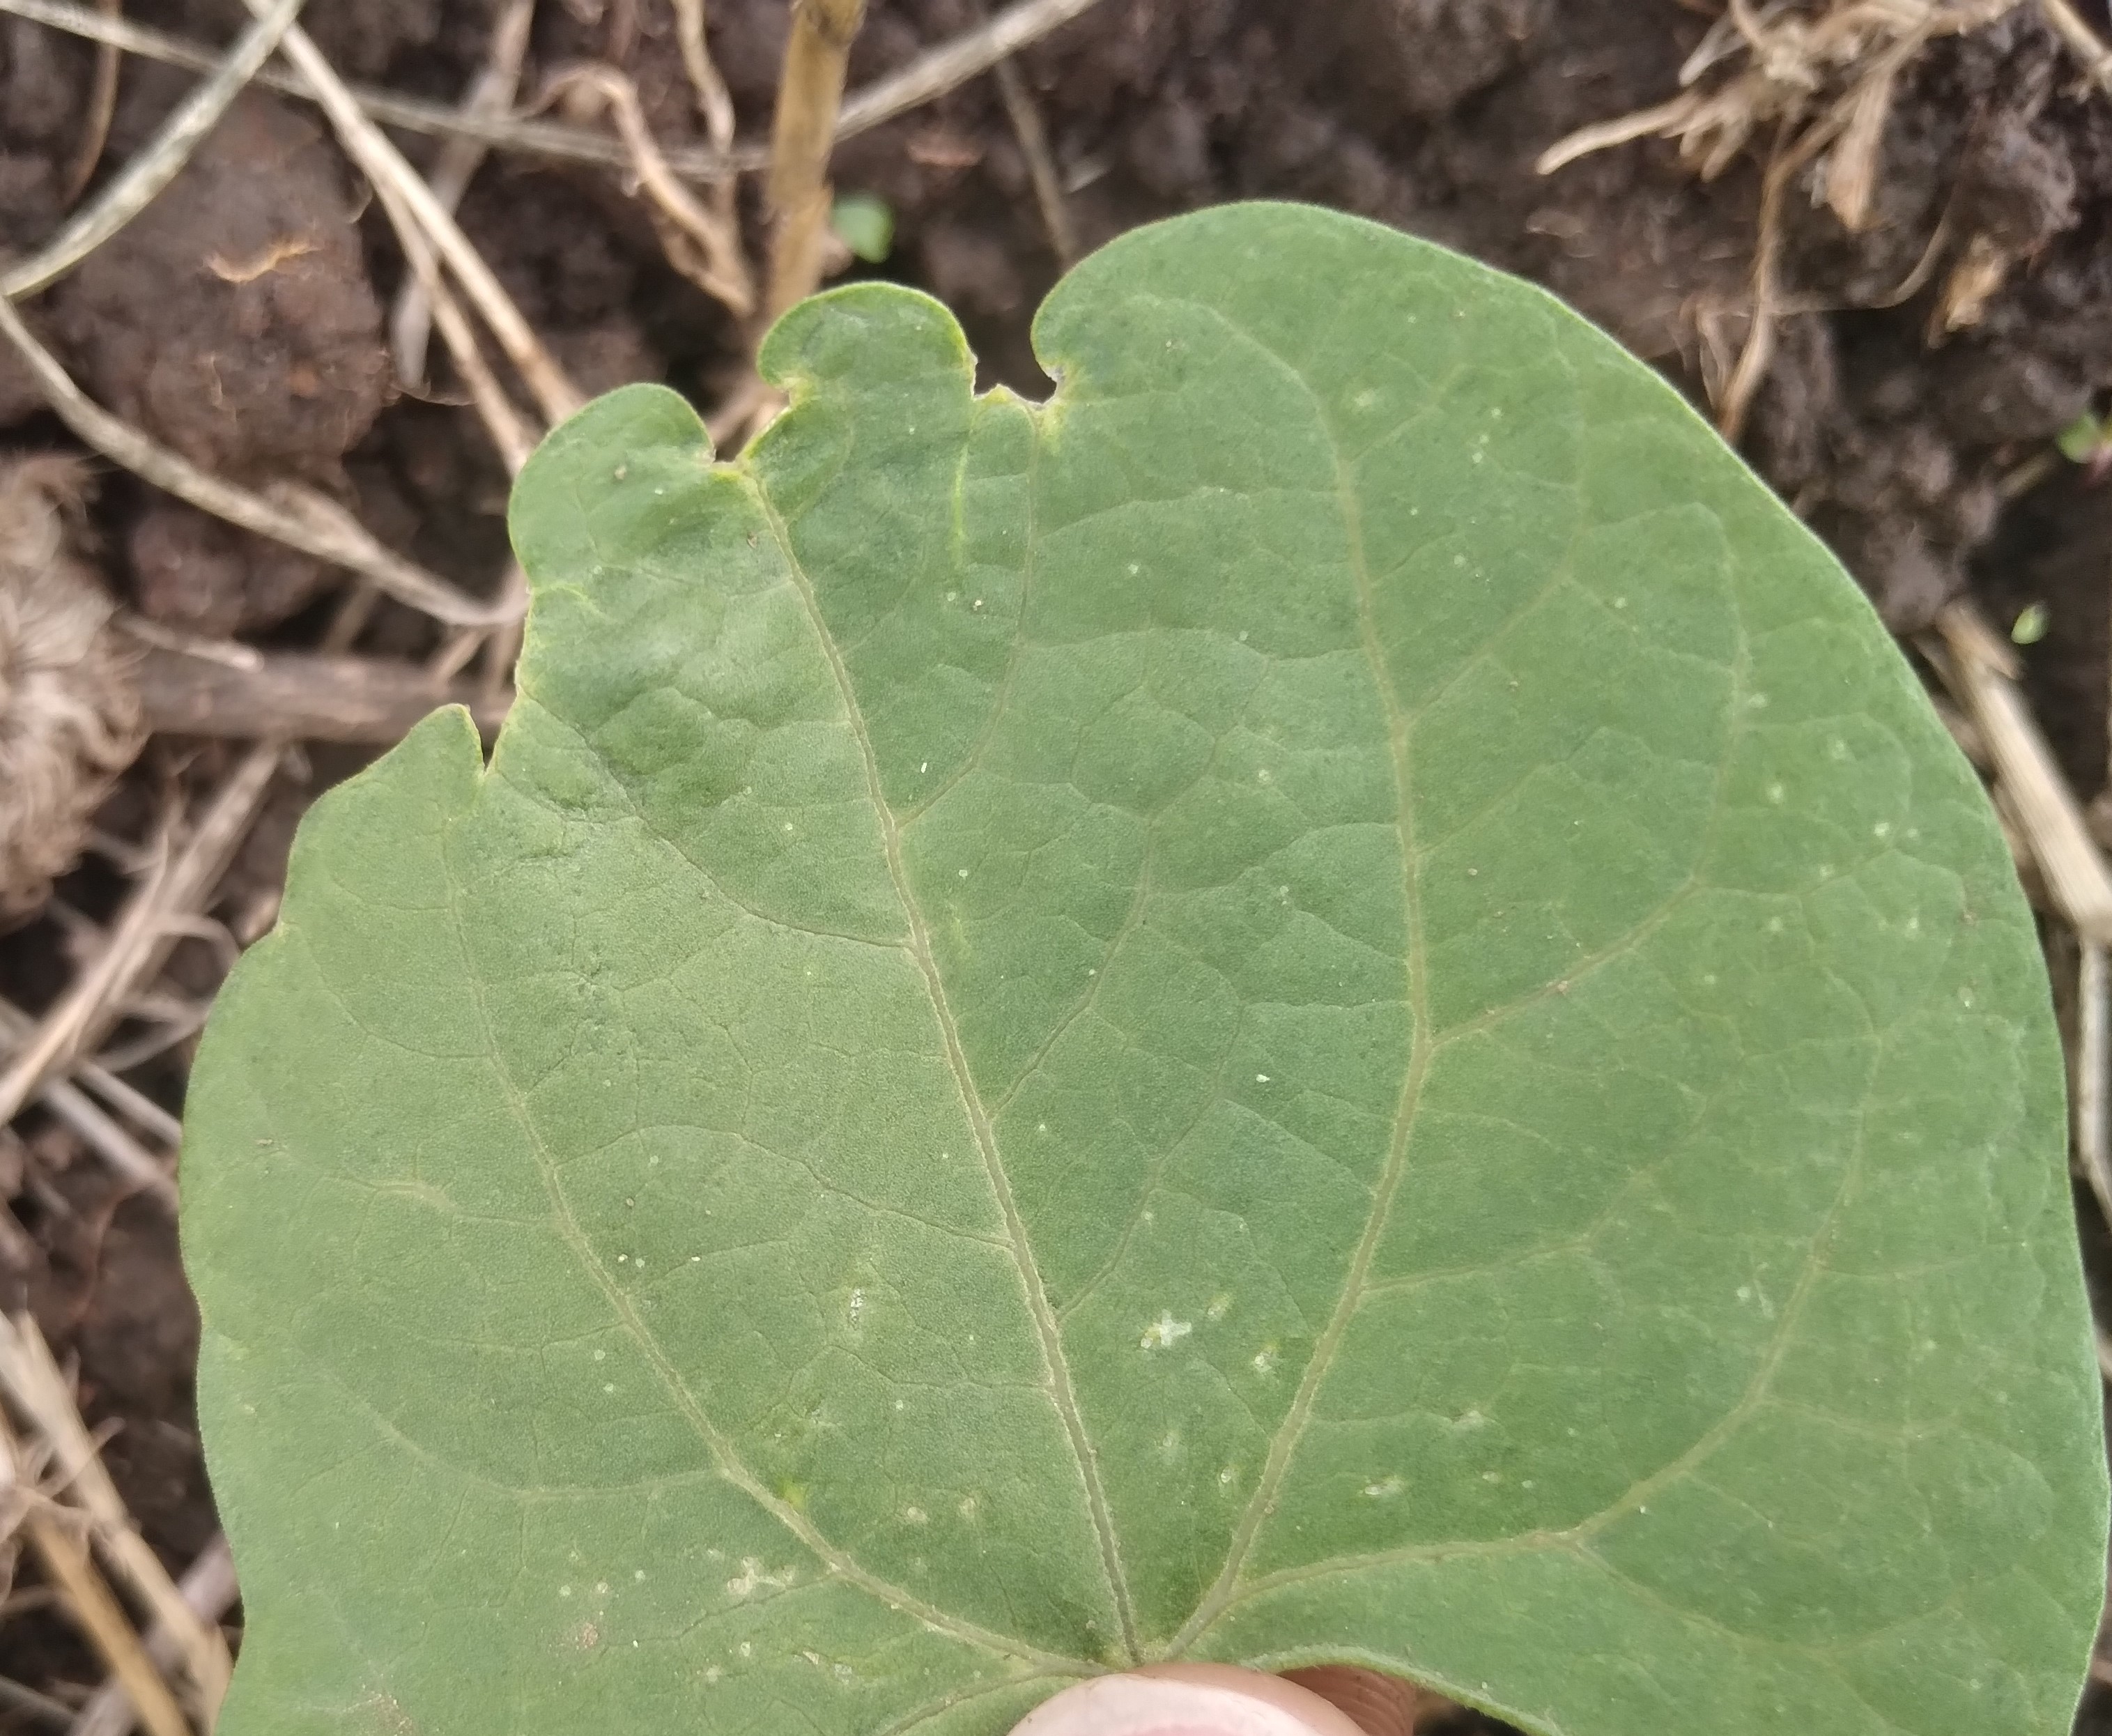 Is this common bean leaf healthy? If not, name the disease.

healthy
